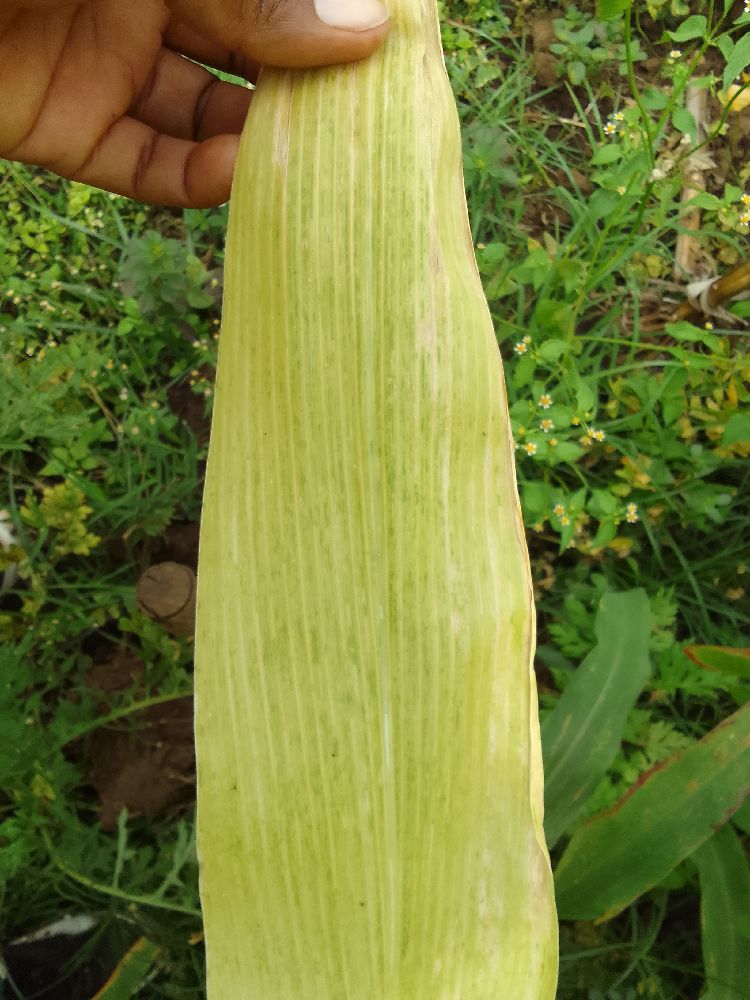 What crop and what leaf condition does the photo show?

maize, maize lethal necrosis
